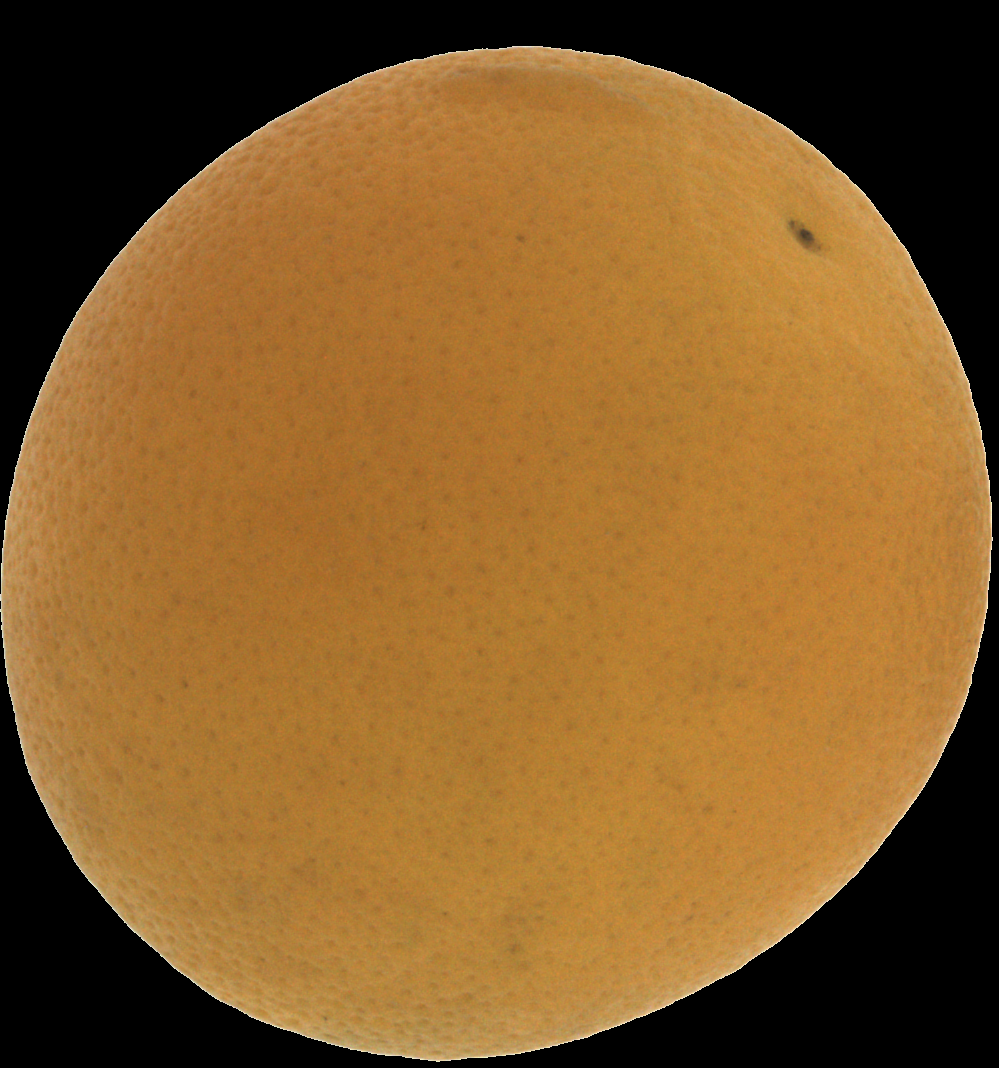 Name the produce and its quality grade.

orange, bad
